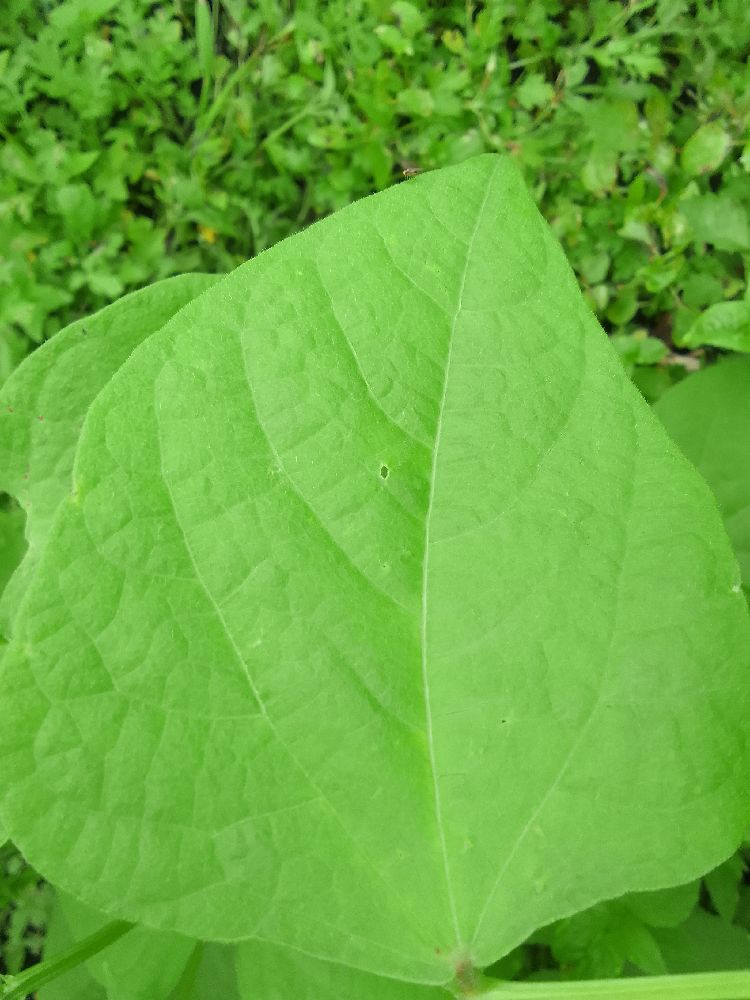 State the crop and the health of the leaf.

common bean, healthy
